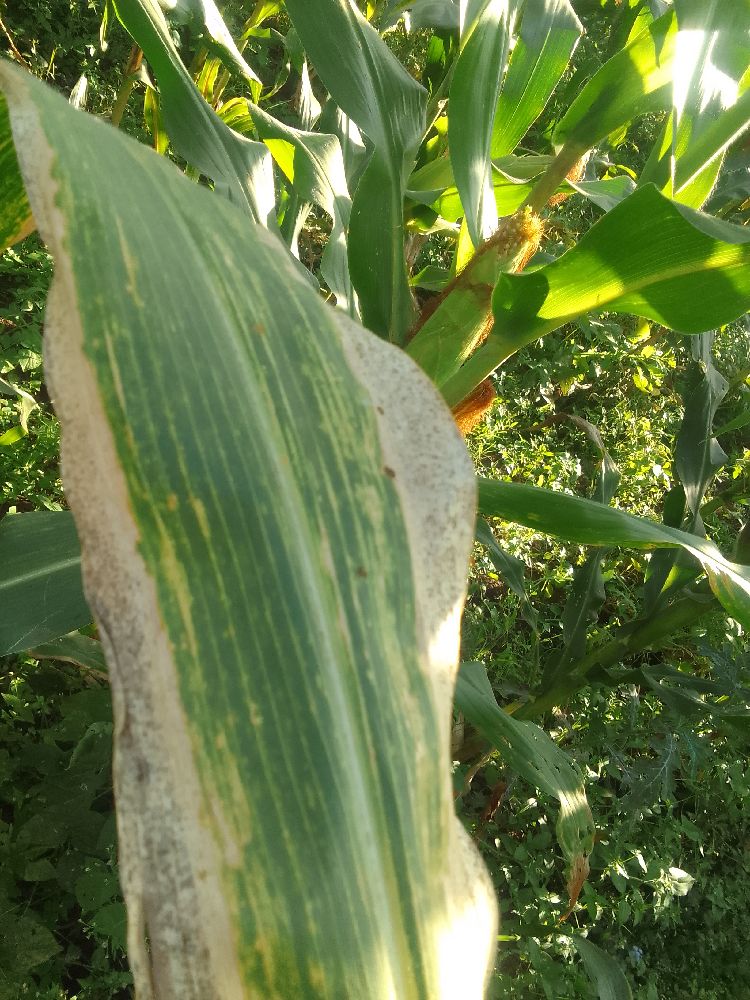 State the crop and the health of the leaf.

maize, maize lethal necrosis
